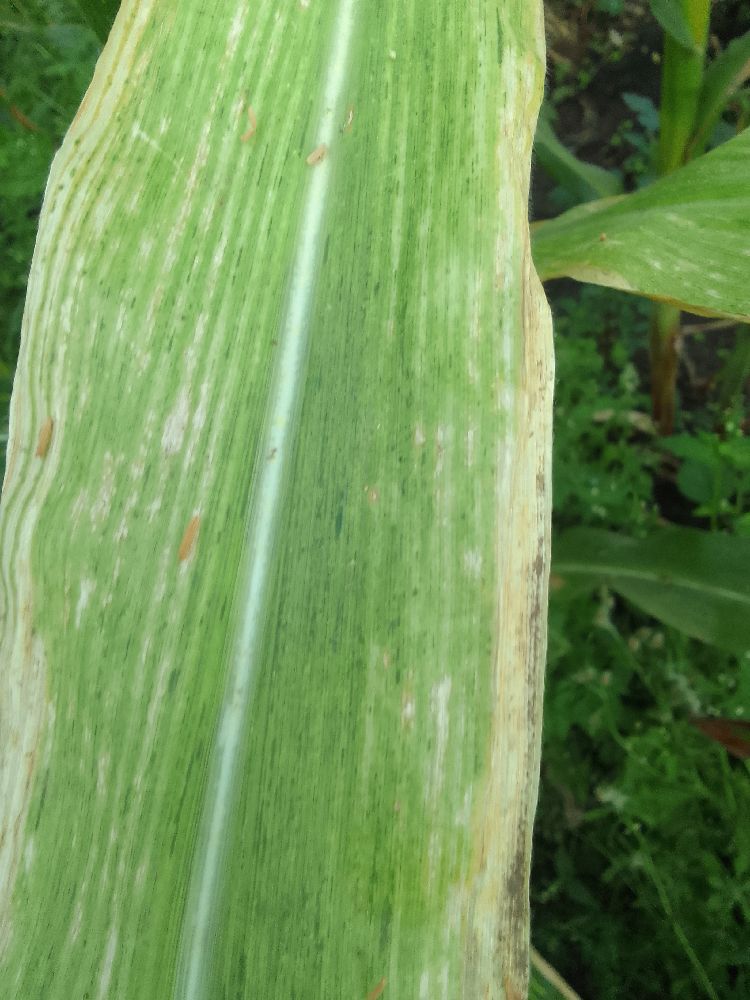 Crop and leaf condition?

maize, maize lethal necrosis
